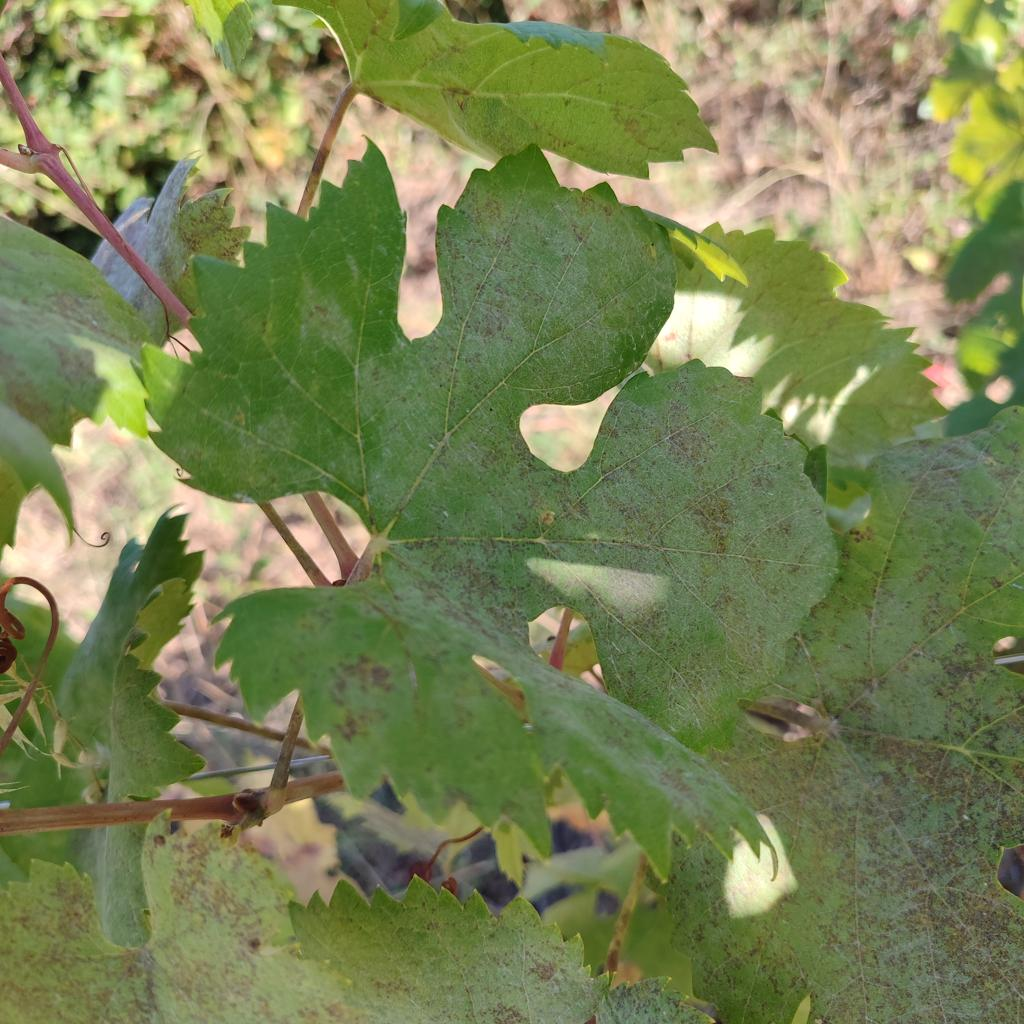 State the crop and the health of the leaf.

grapevine, powdery mildew
